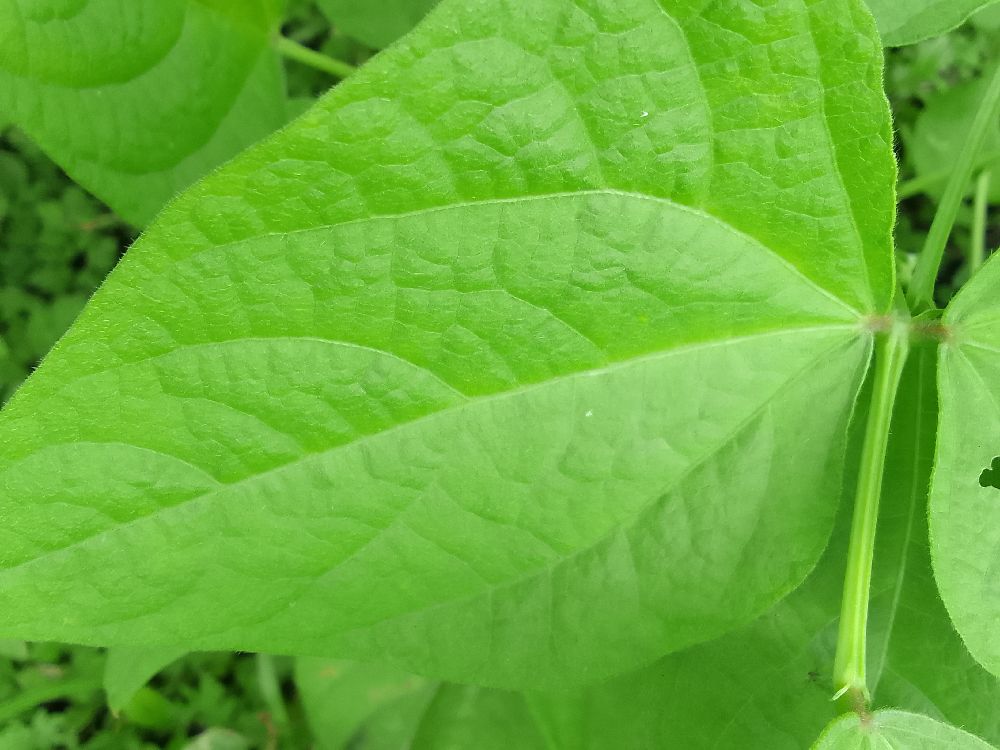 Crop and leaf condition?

common bean, healthy
